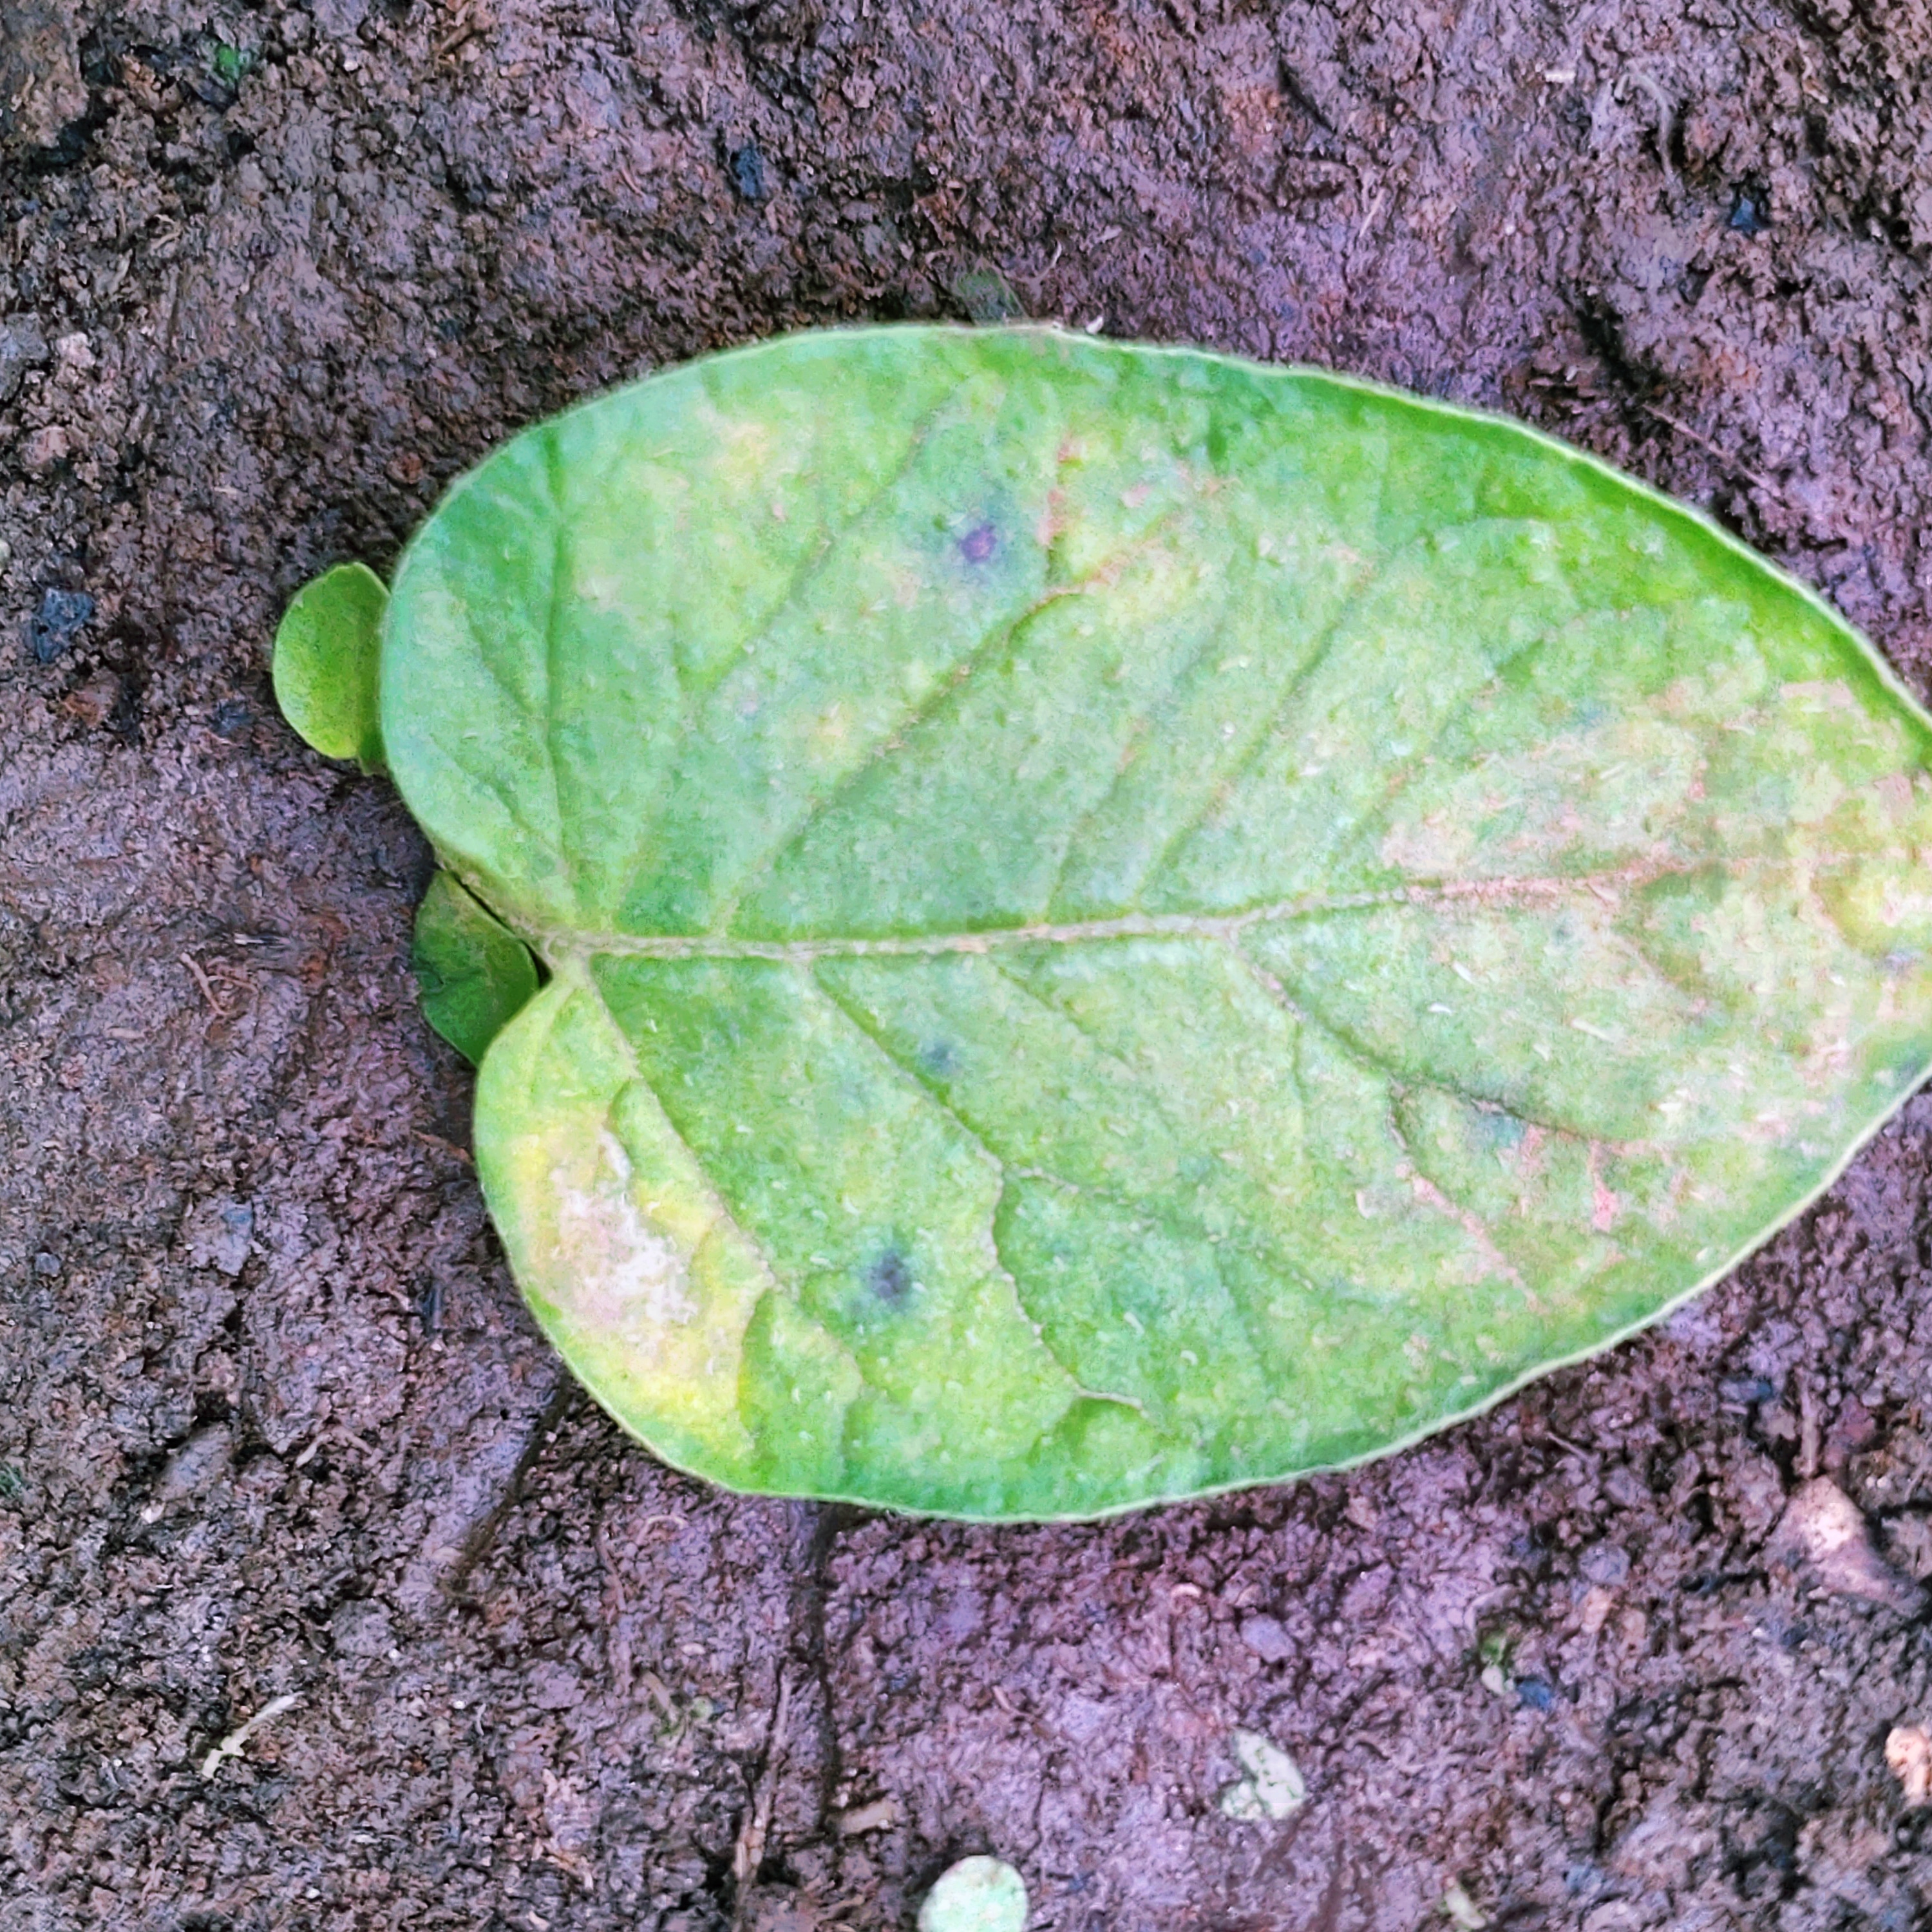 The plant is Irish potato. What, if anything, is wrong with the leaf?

late blight
